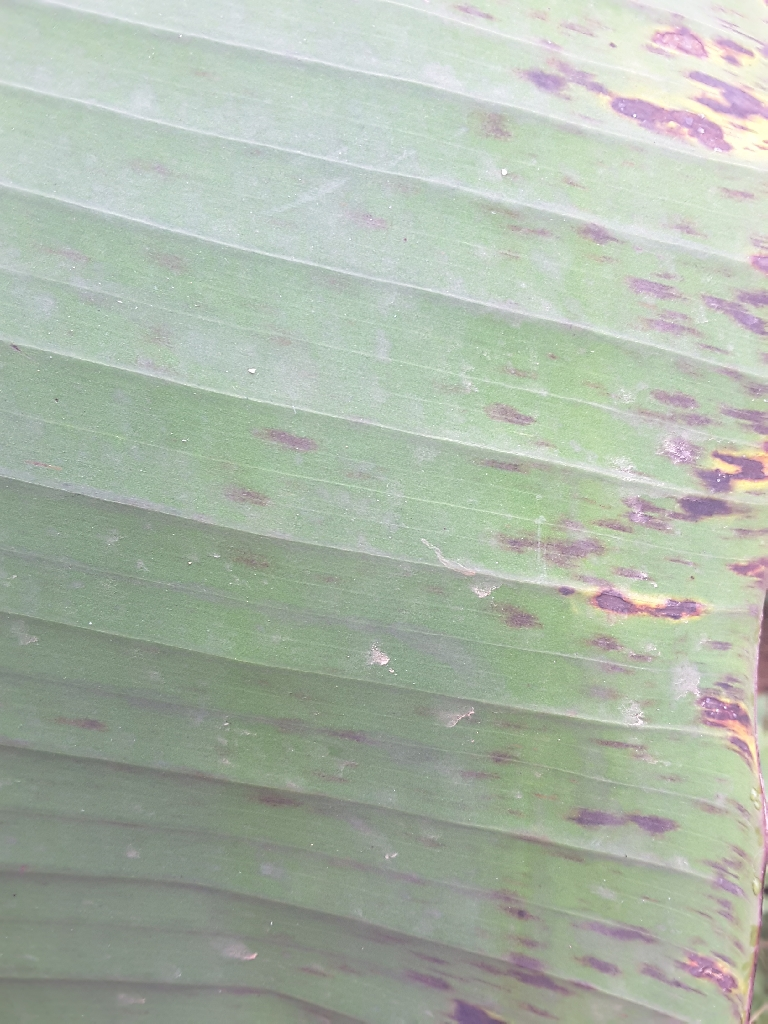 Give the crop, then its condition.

banana, black sigatoka
